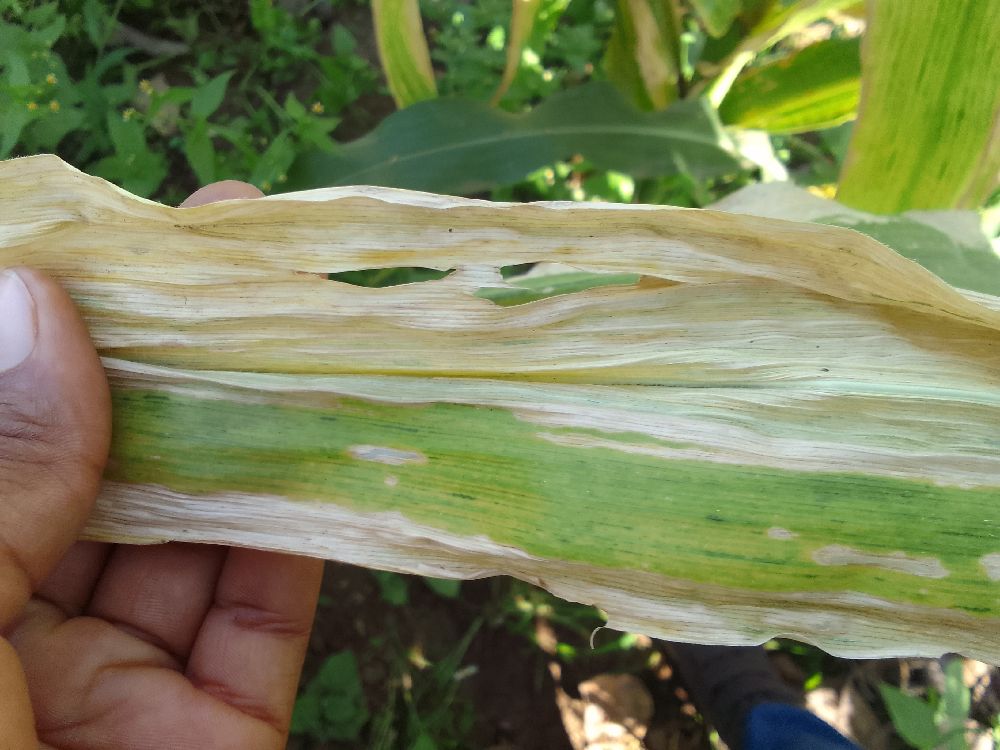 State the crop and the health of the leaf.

maize, maize lethal necrosis
